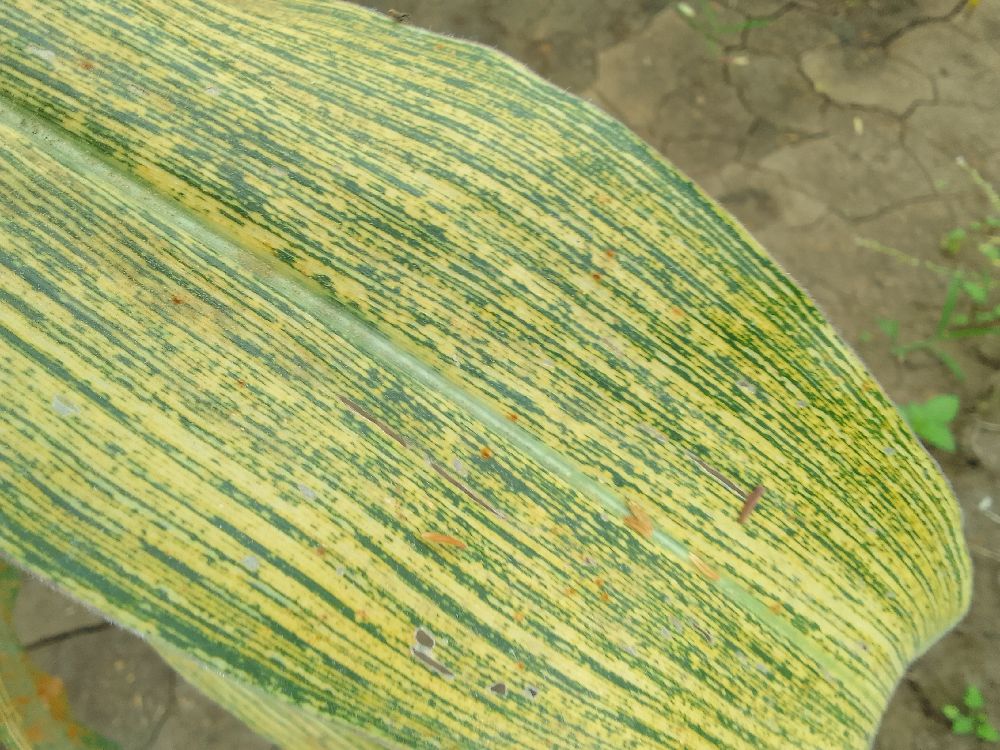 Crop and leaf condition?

maize, maize streak virus
